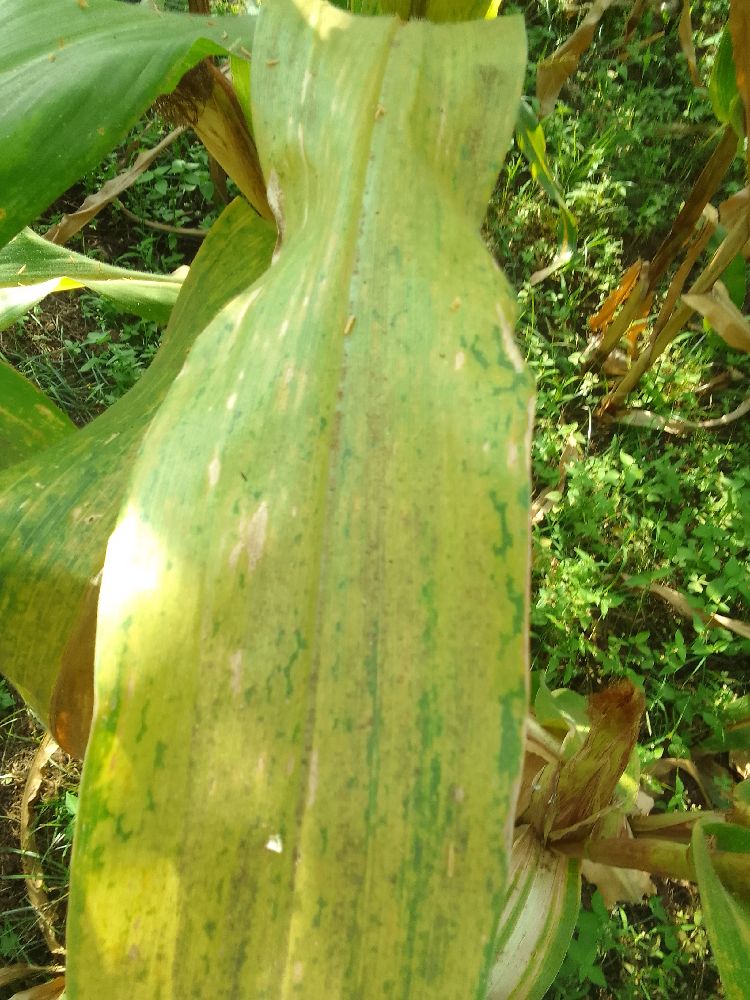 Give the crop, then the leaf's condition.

maize, maize lethal necrosis
